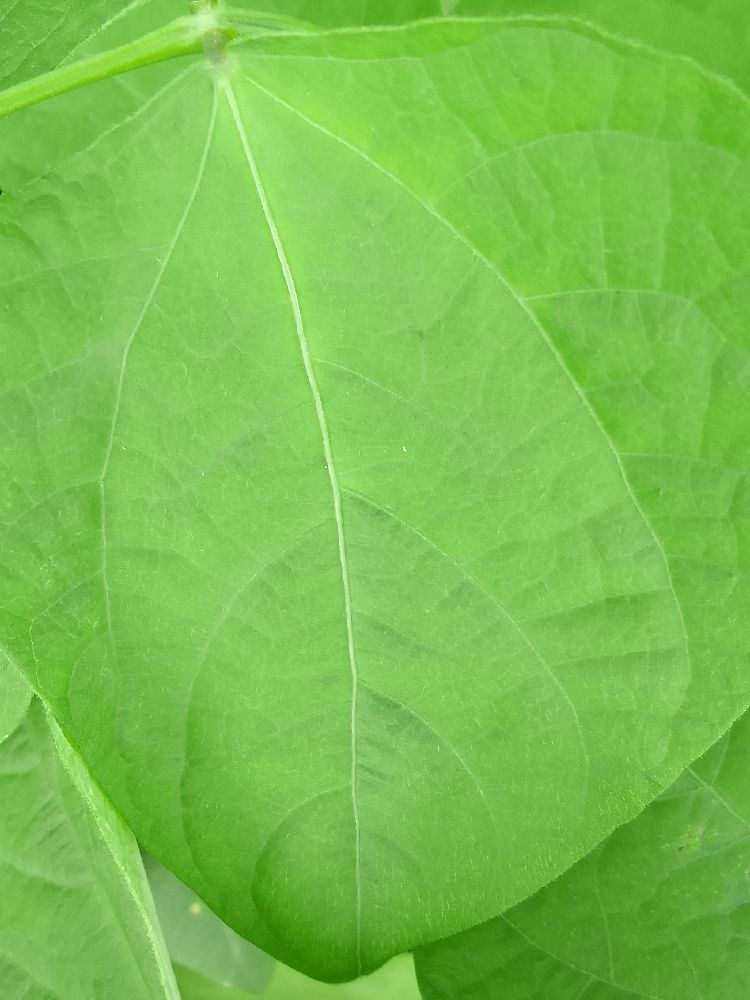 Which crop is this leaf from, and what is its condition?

common bean, healthy
